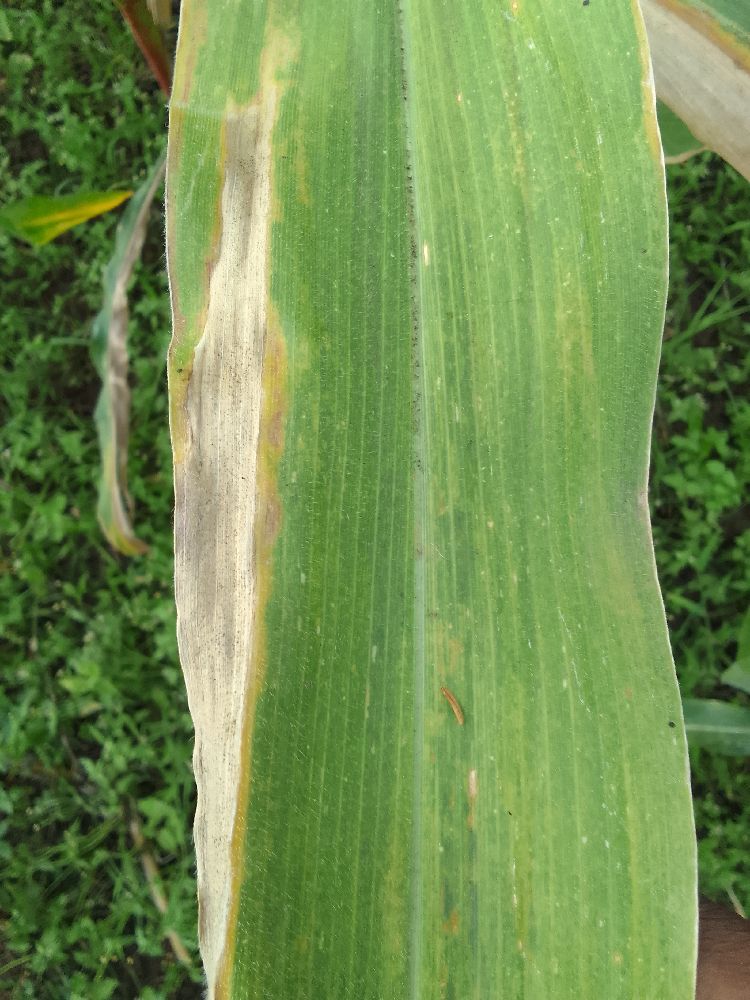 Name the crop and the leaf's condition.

maize, maize lethal necrosis
